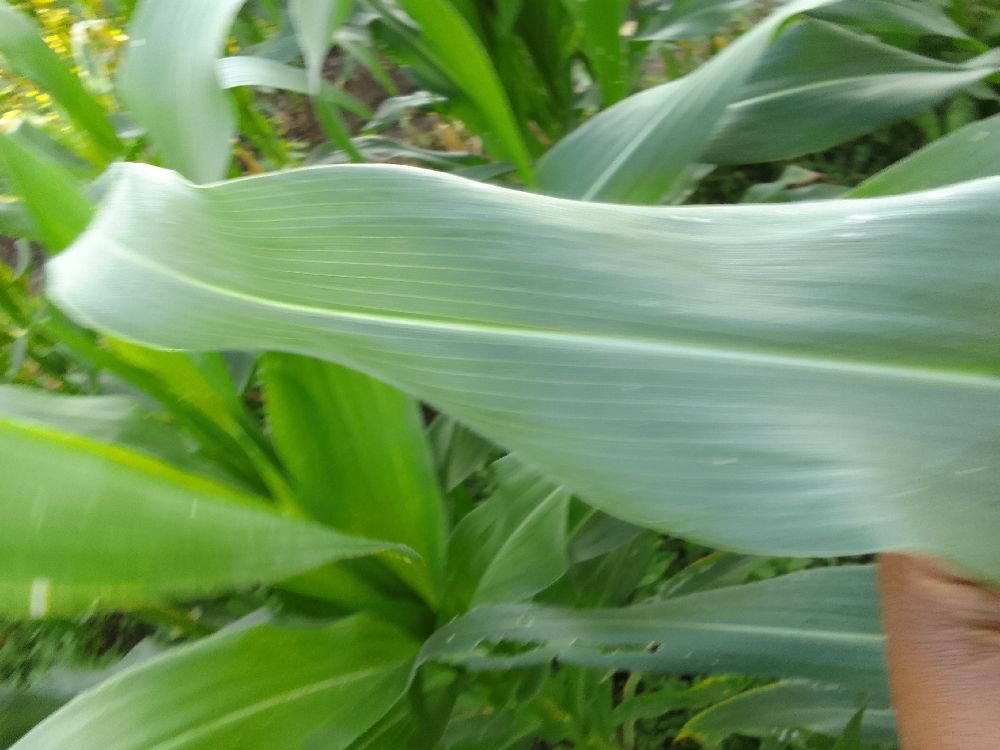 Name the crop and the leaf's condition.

maize, healthy
